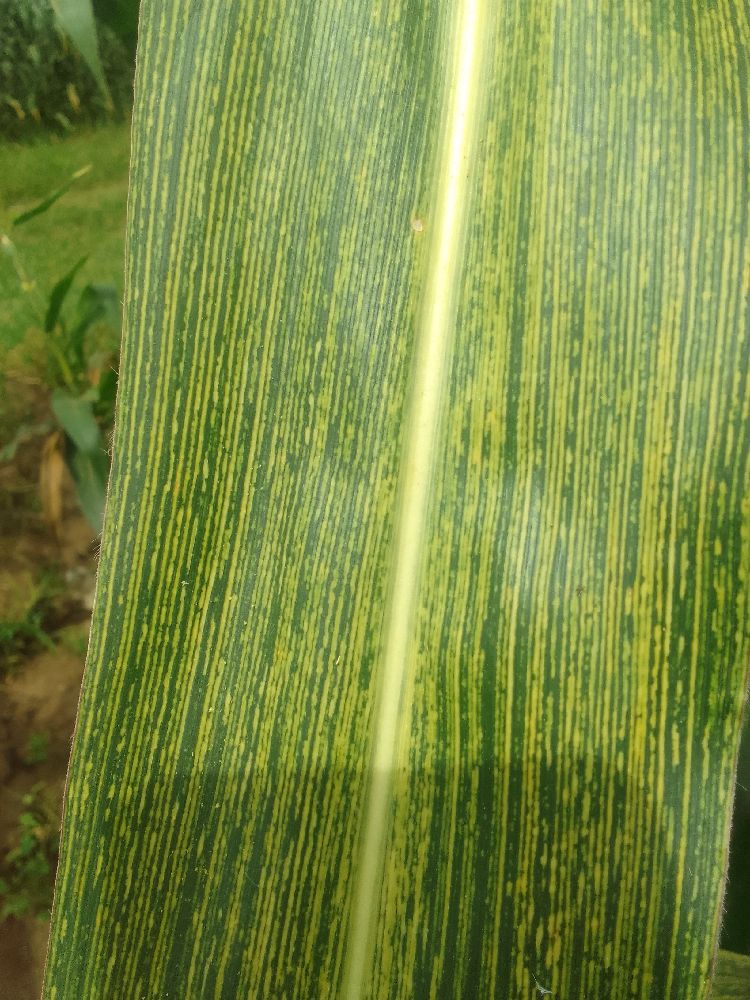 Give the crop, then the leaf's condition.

maize, maize streak virus
